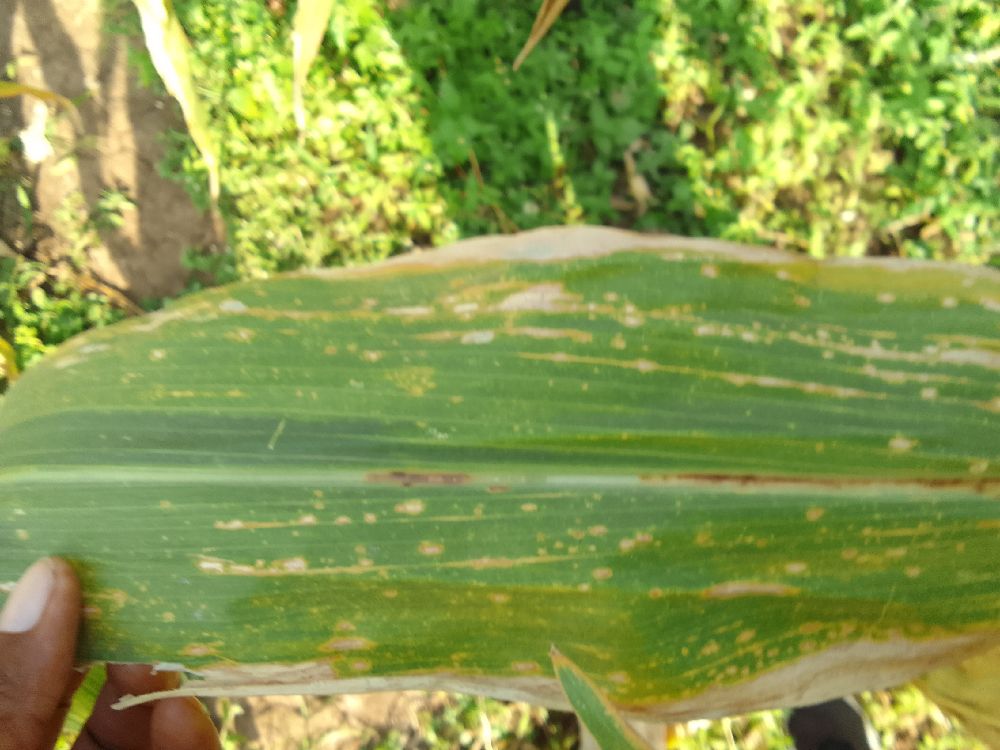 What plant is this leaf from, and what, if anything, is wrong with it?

maize, maize lethal necrosis
